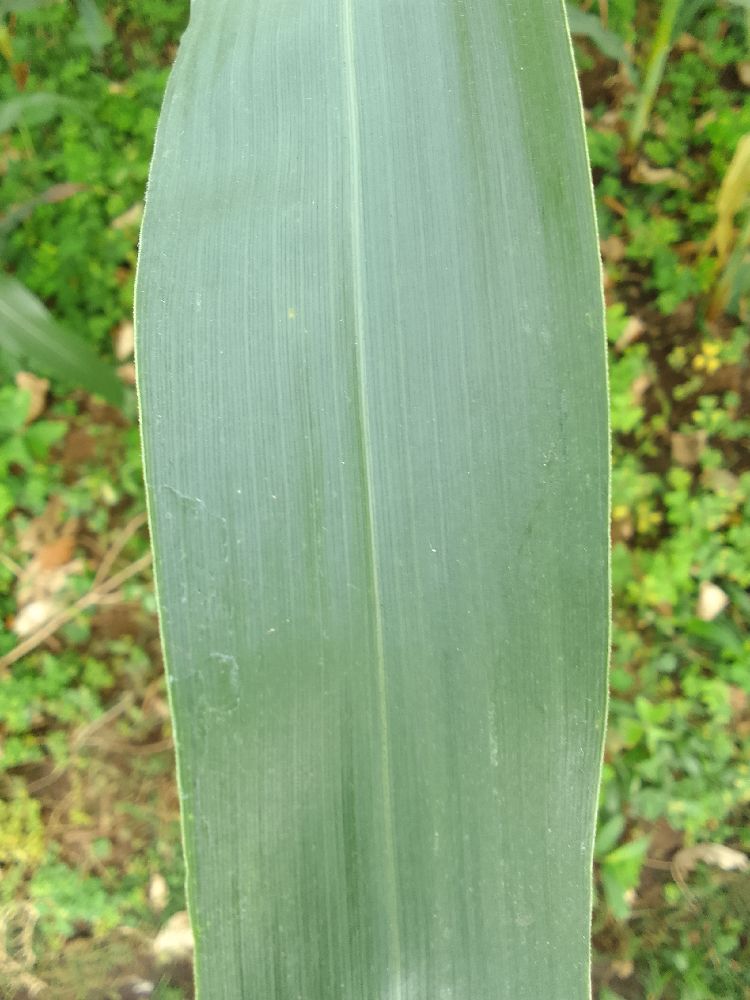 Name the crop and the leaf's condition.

maize, healthy
